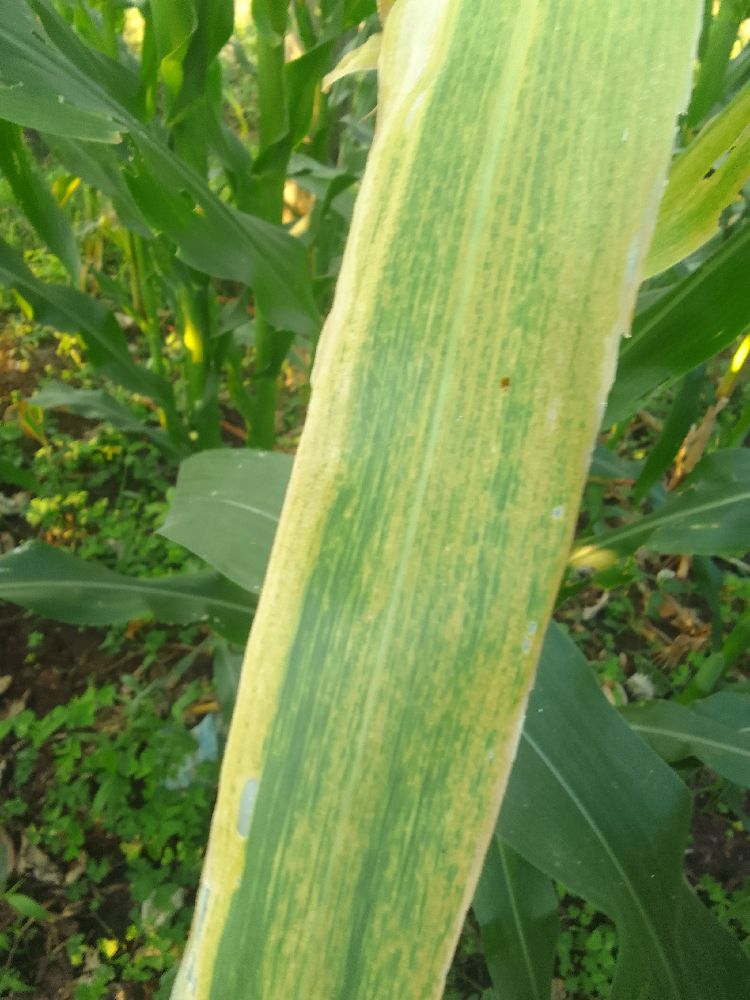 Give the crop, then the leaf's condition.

maize, maize lethal necrosis
